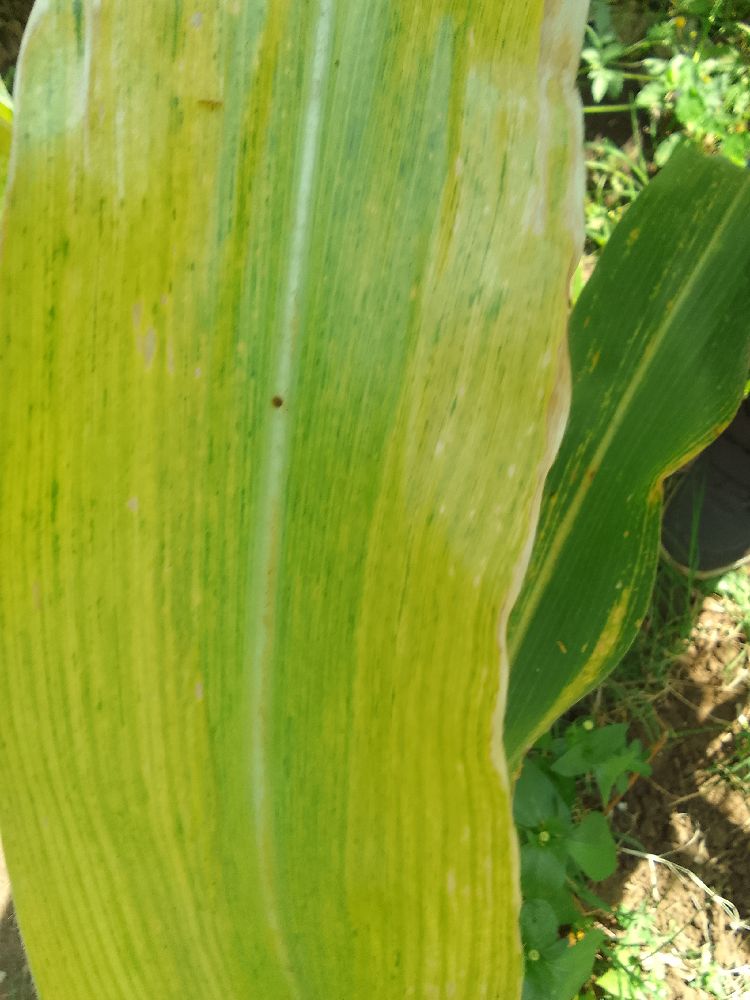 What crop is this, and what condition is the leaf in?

maize, maize lethal necrosis
